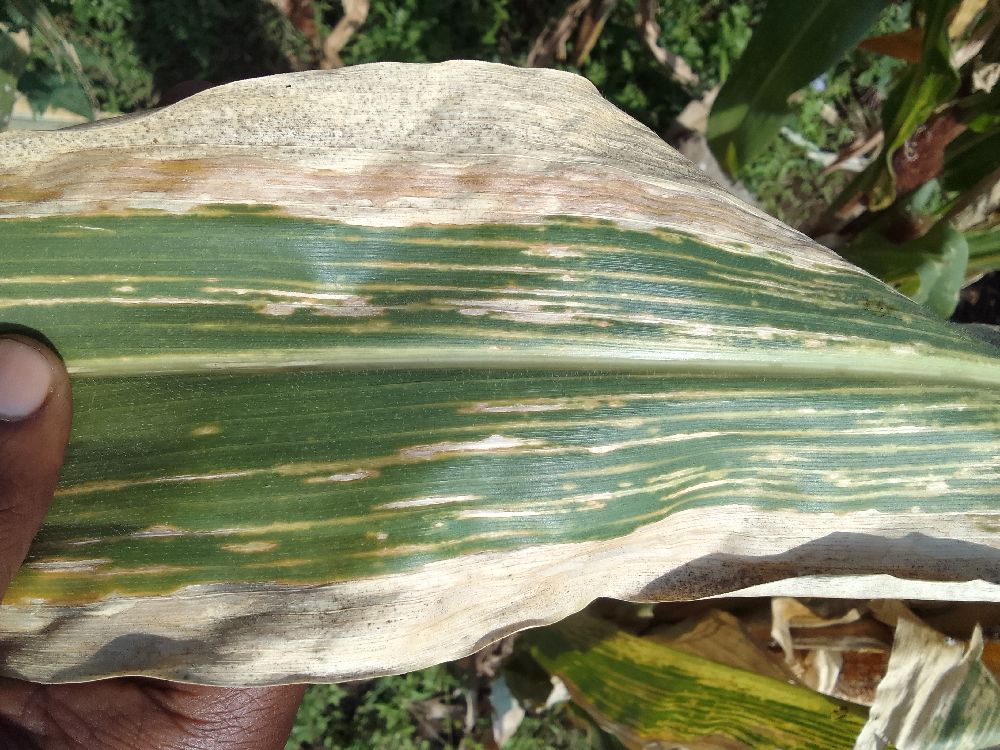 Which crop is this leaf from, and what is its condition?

maize, maize lethal necrosis
